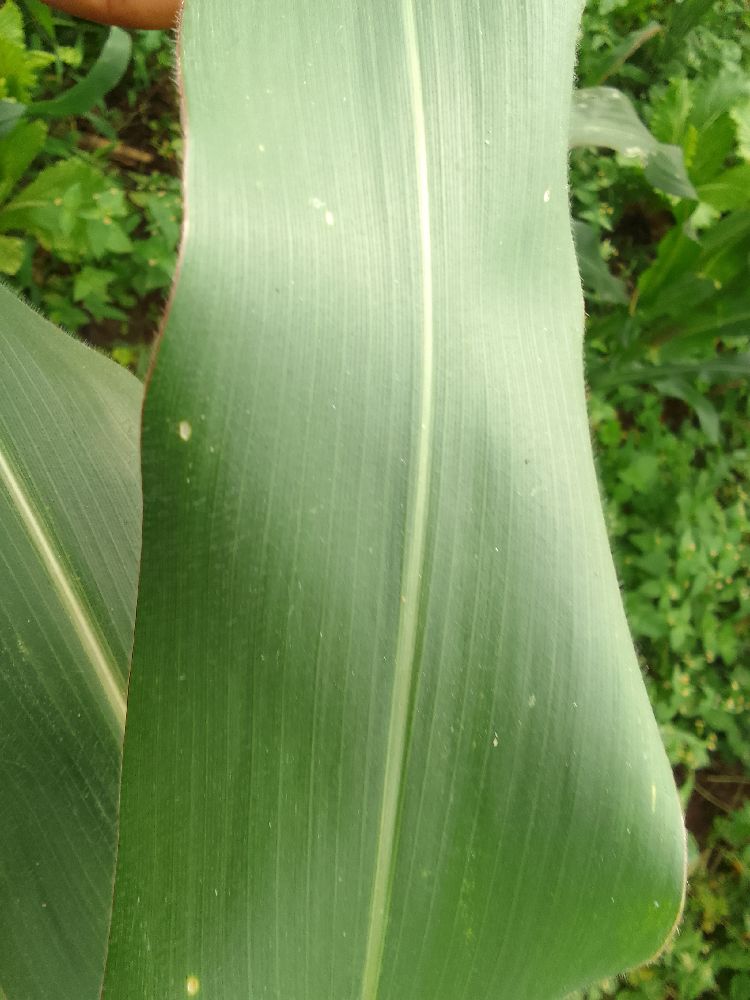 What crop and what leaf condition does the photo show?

maize, healthy
